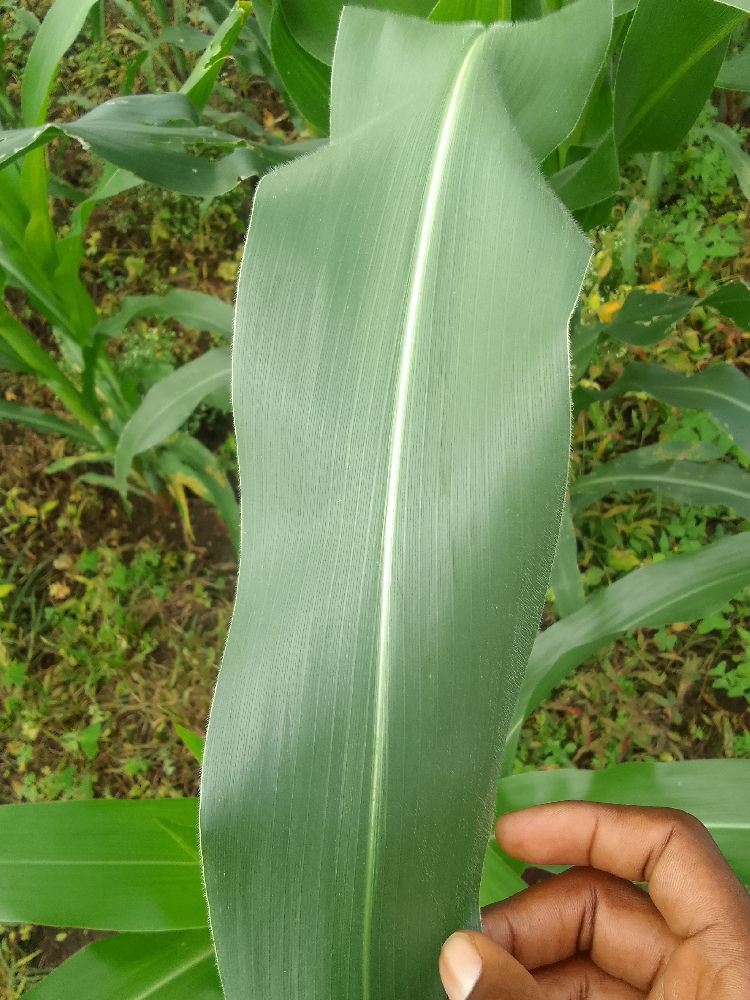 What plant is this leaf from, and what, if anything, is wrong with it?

maize, healthy
